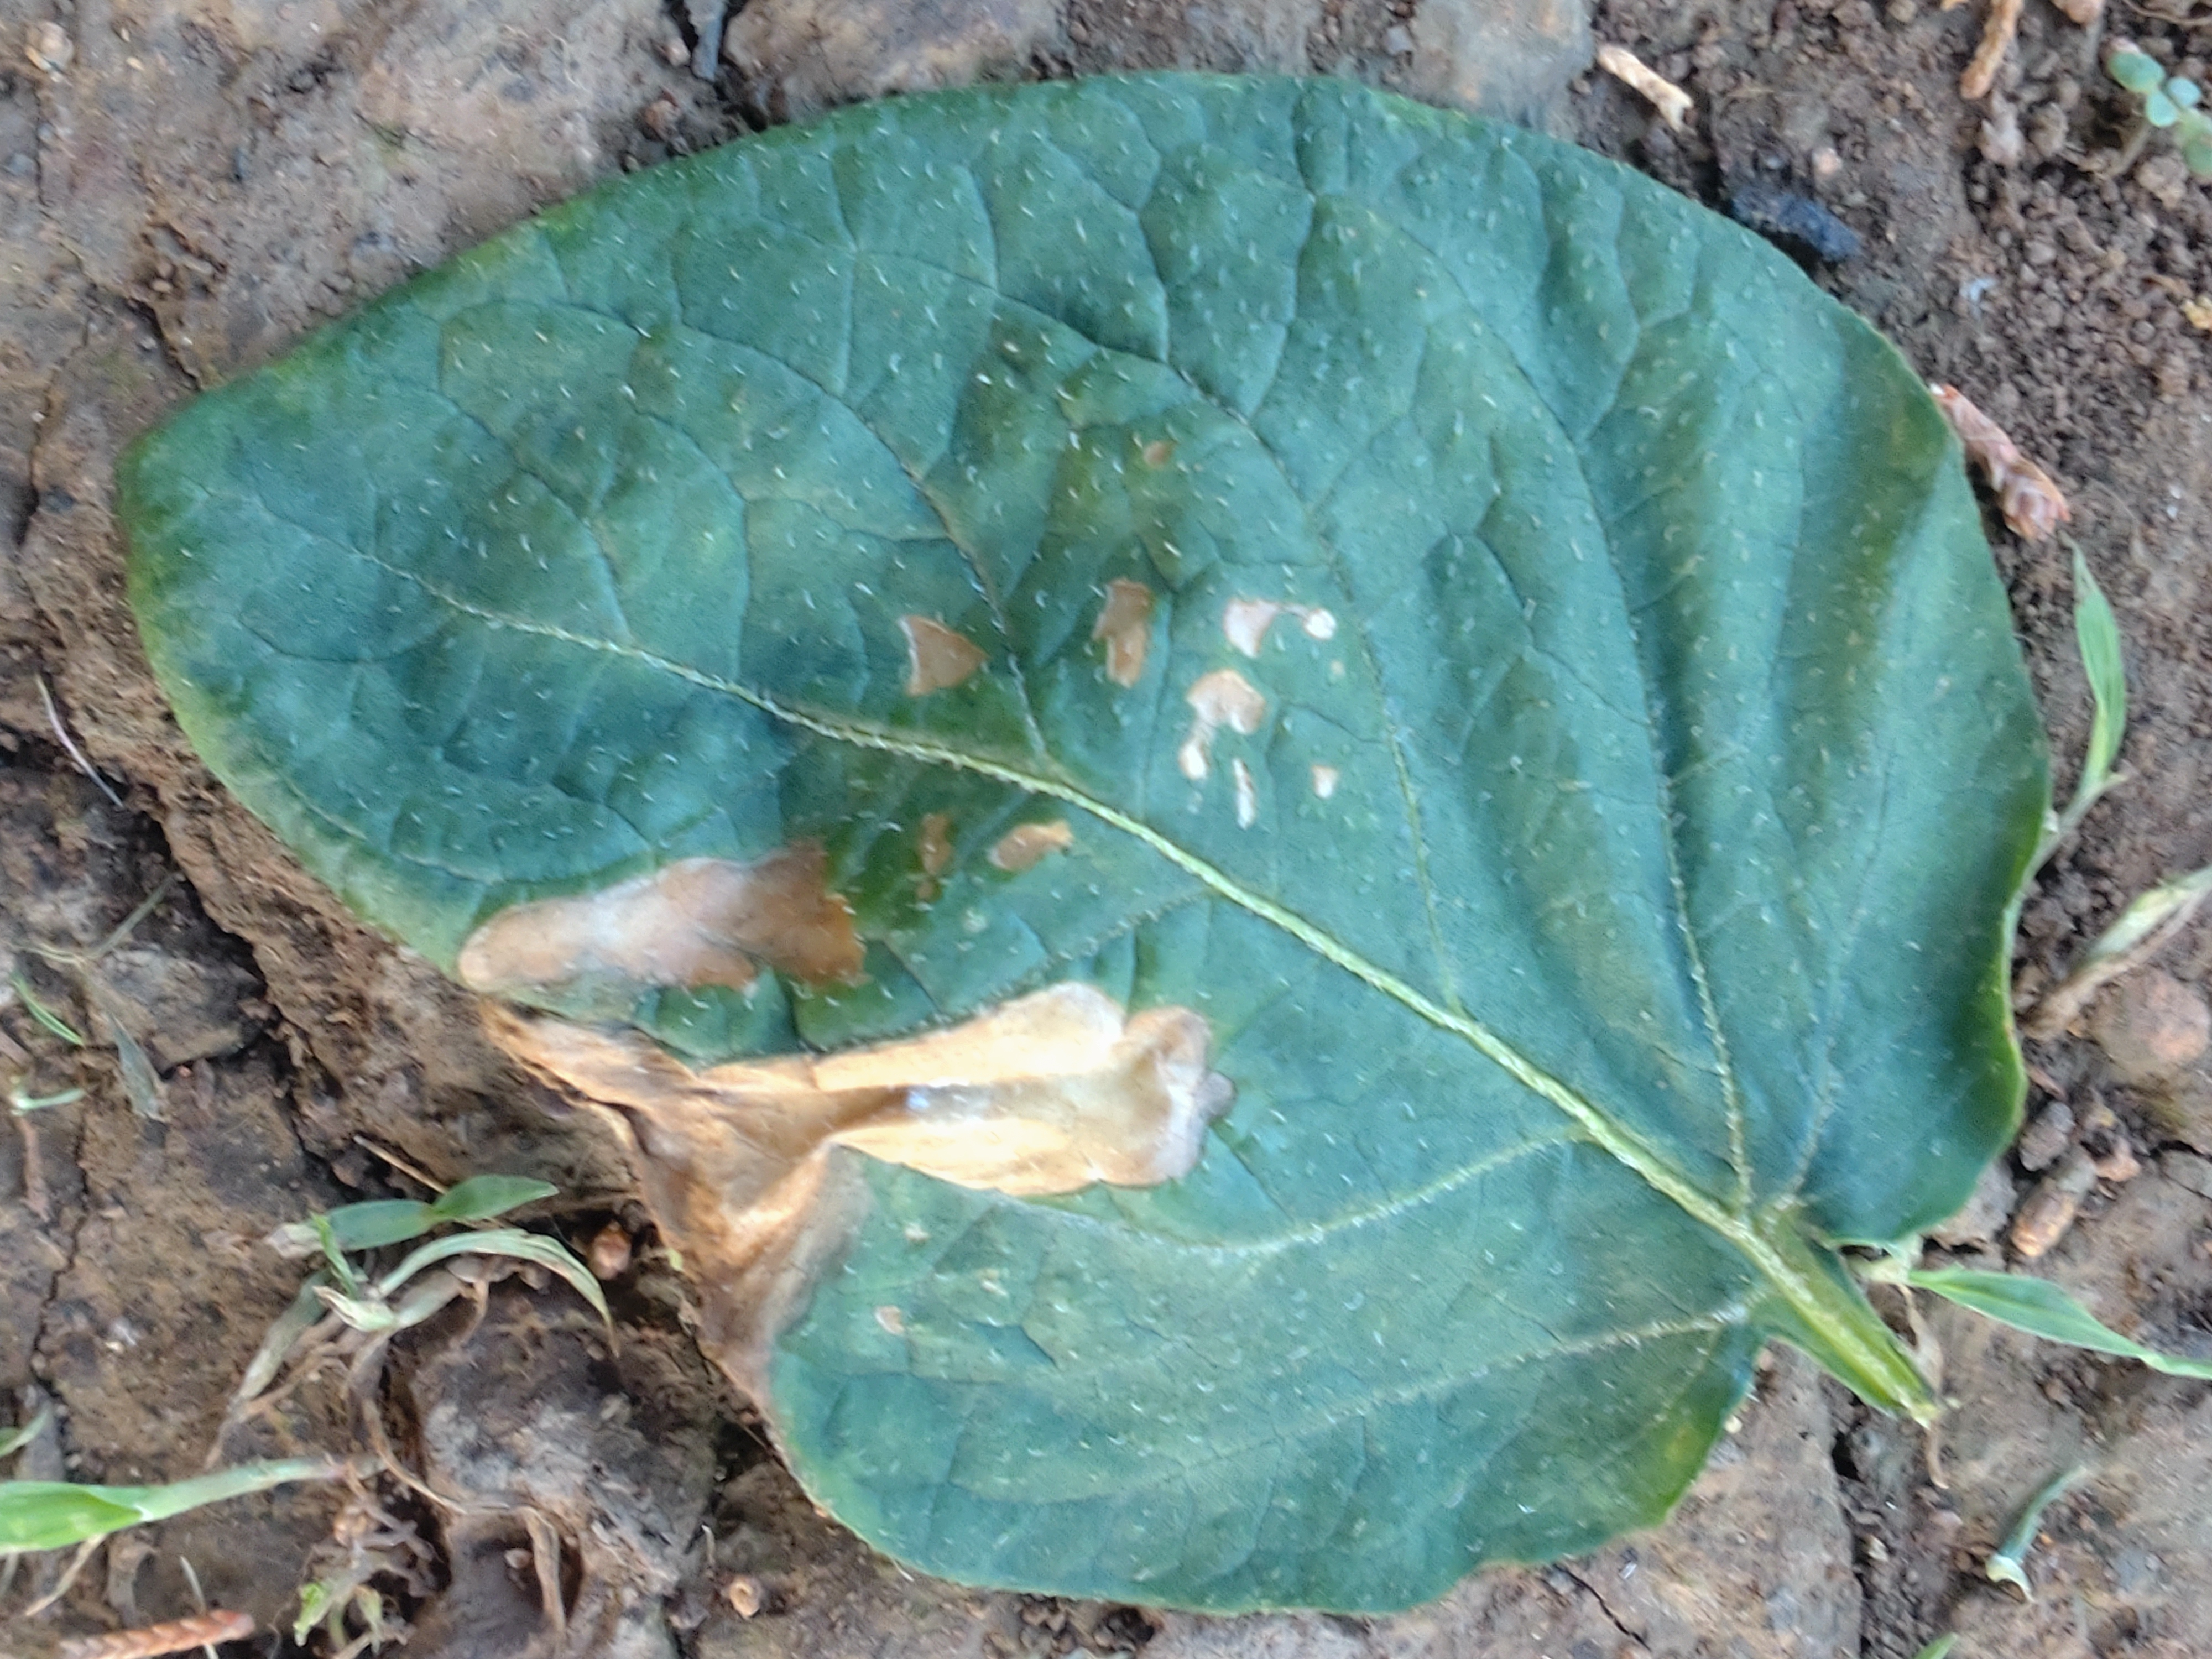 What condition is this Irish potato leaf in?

early blight
